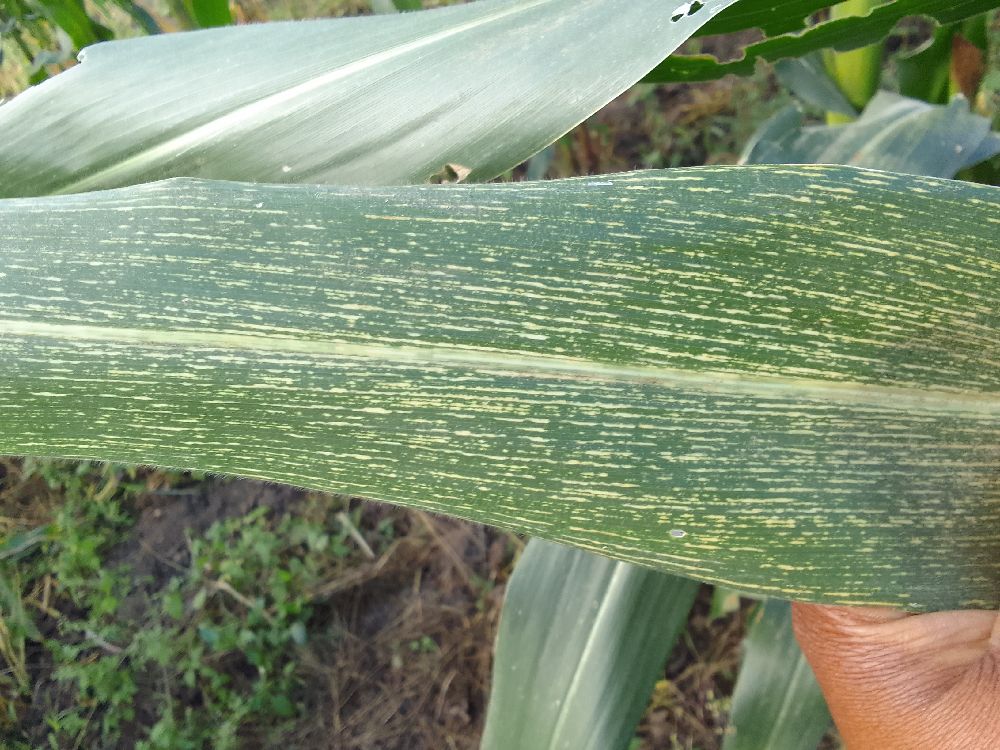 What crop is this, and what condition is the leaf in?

maize, maize streak virus
